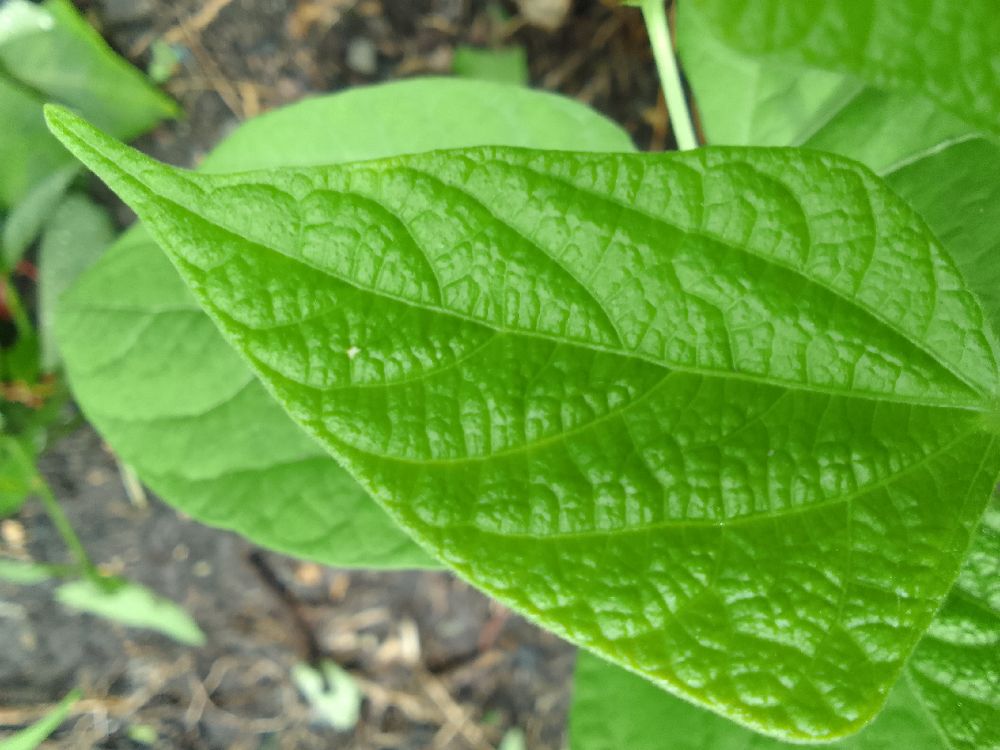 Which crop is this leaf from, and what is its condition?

common bean, healthy
